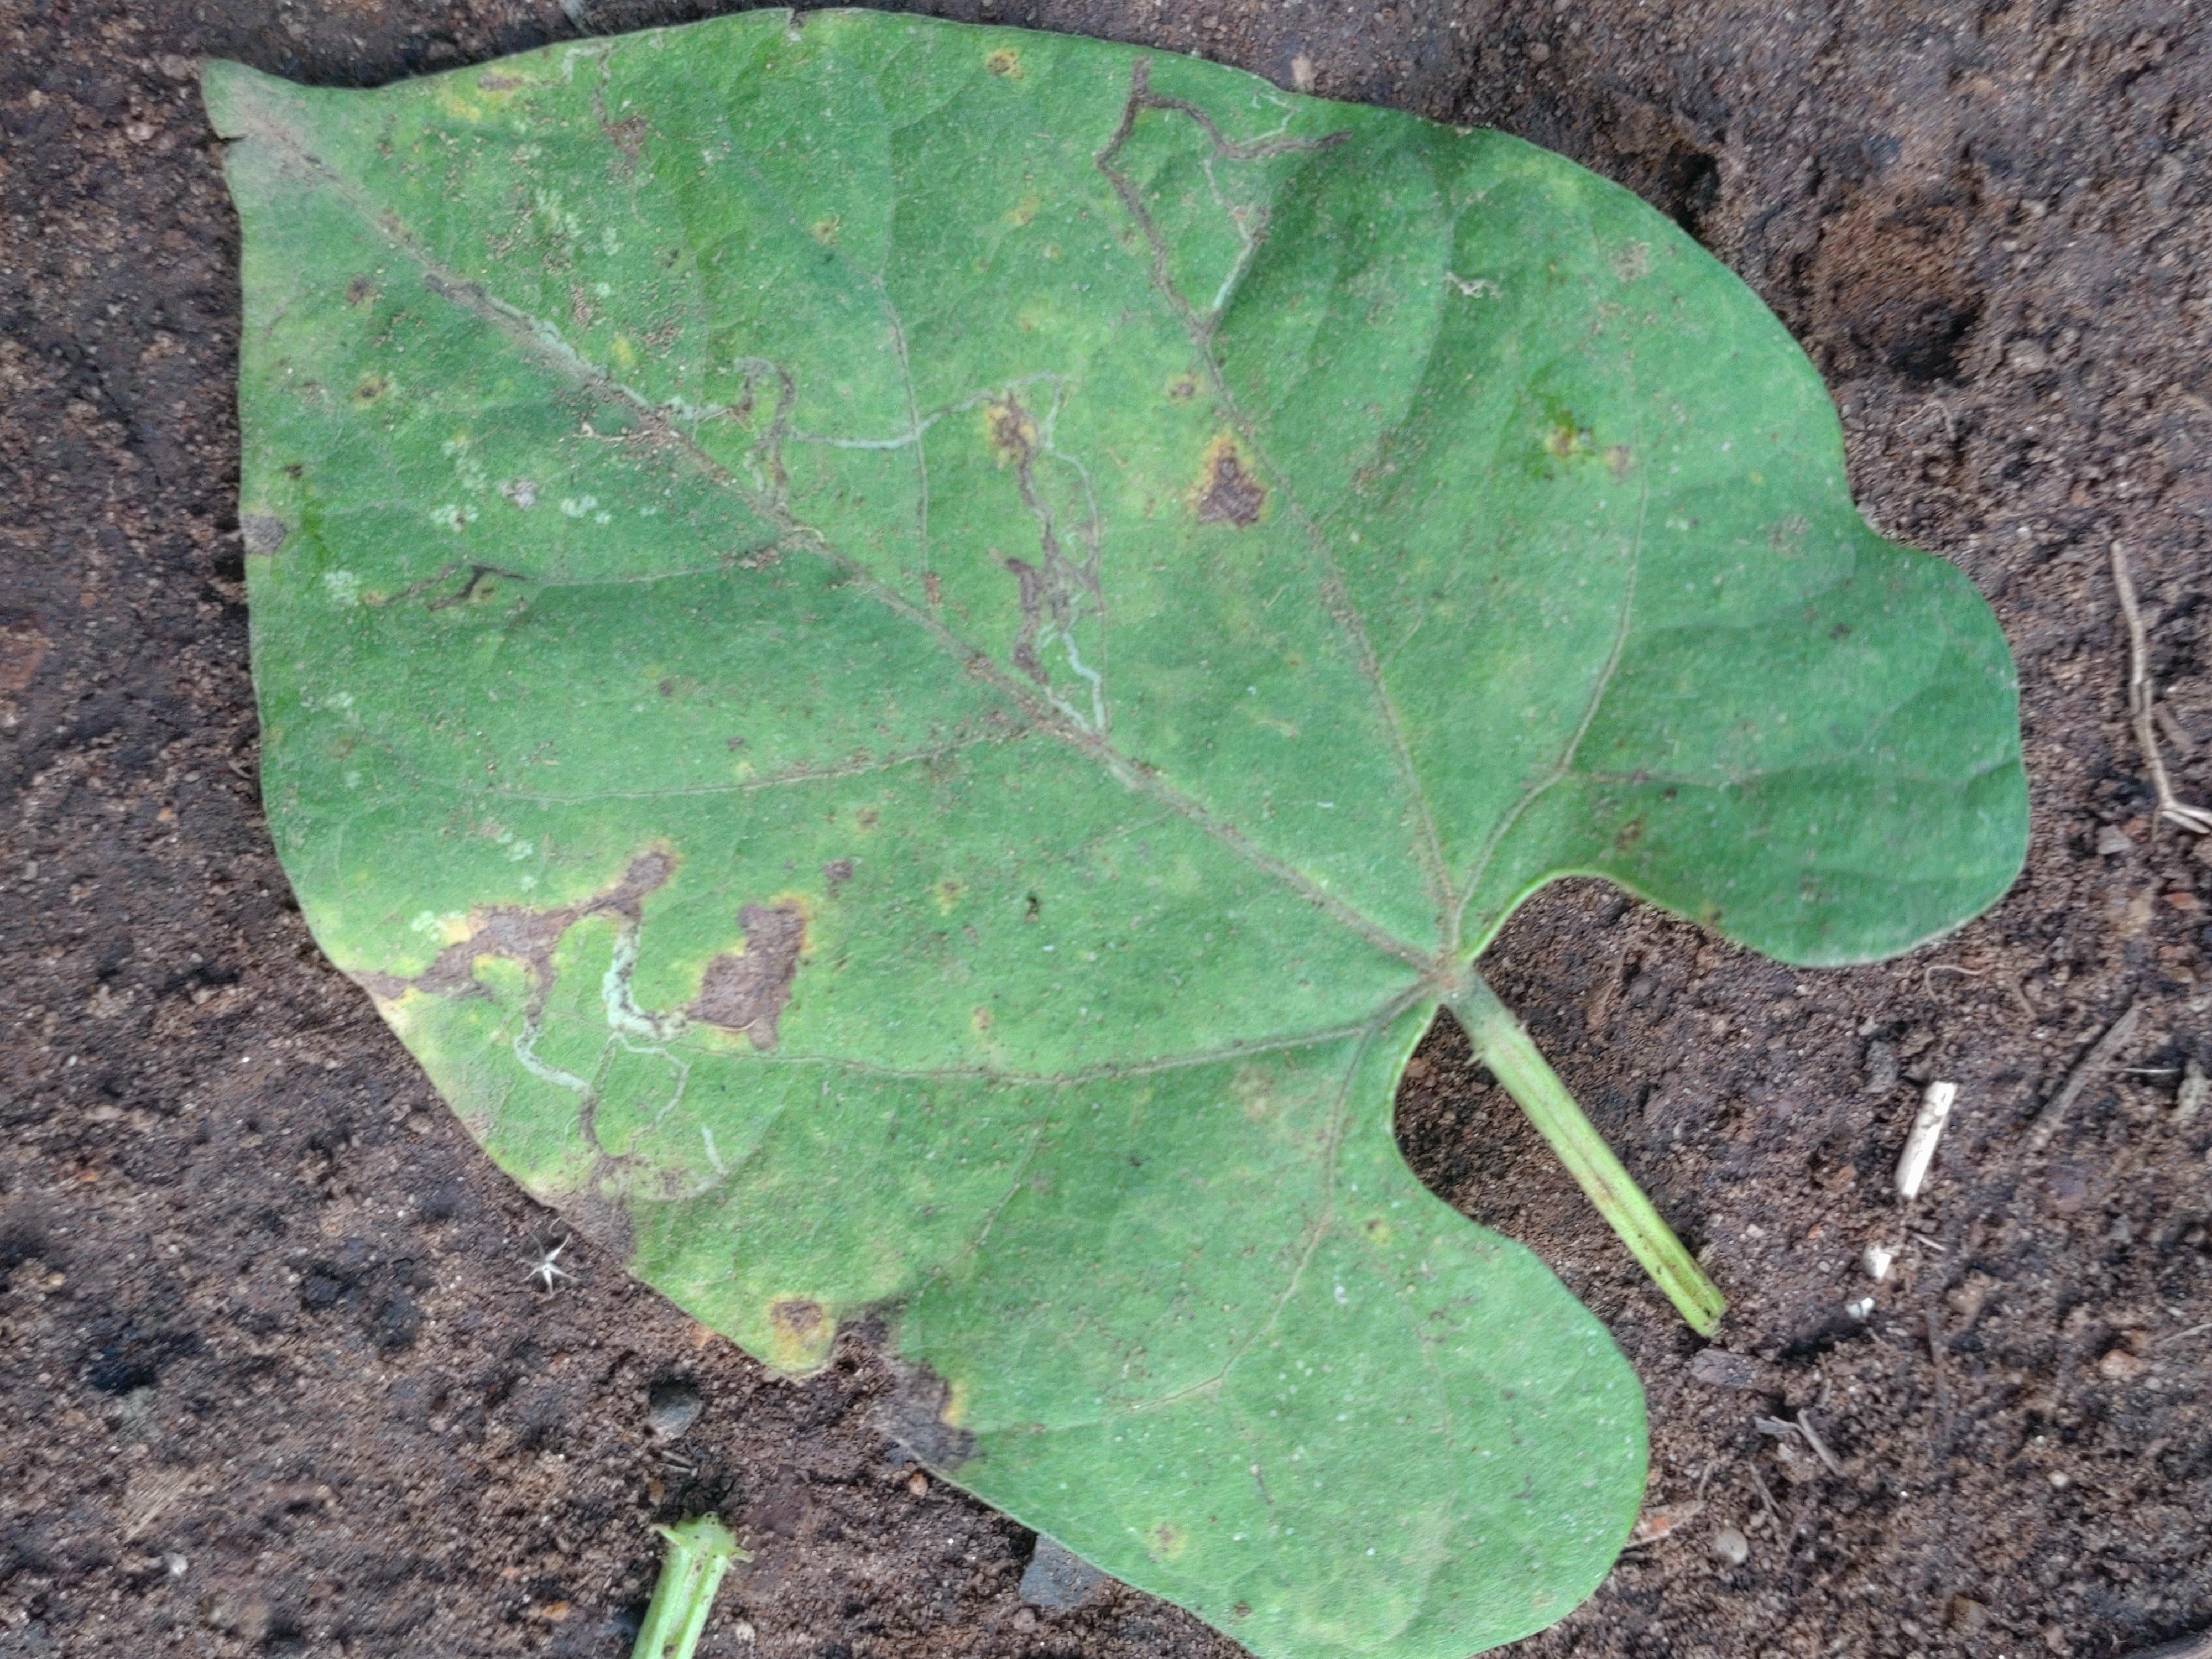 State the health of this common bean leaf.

rust
